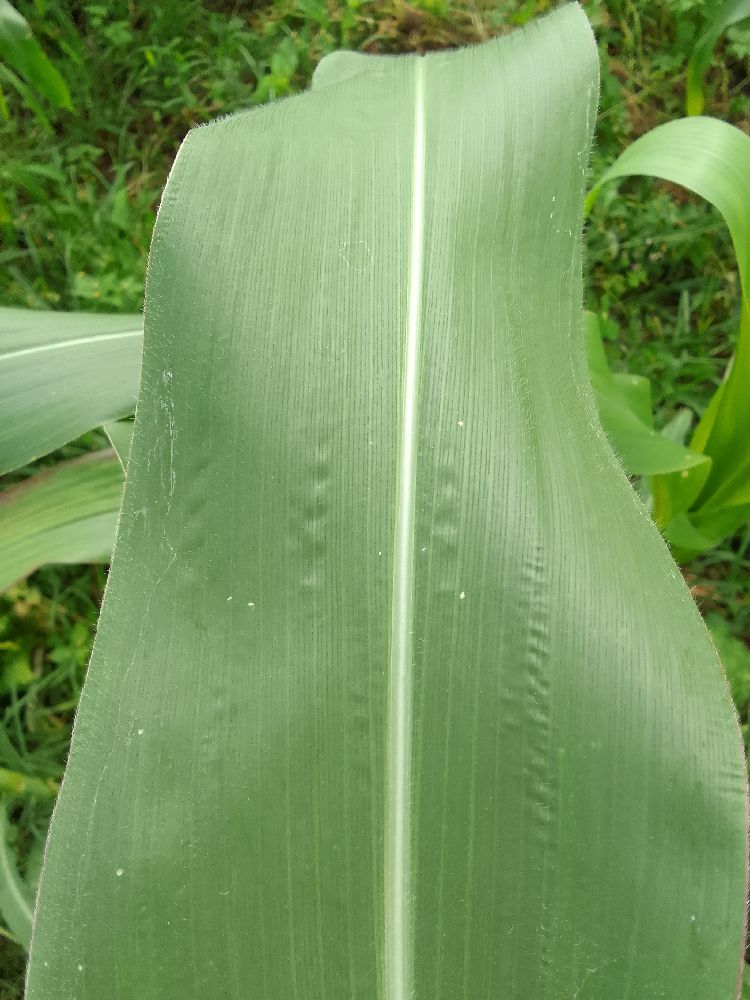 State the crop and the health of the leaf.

maize, healthy
